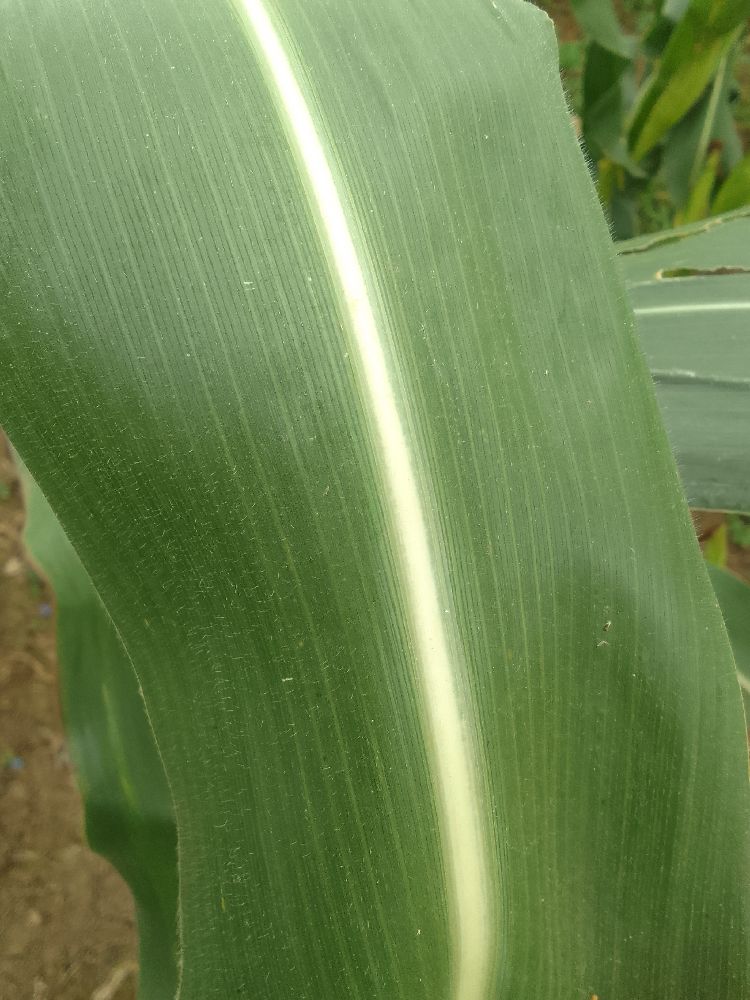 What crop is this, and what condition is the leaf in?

maize, healthy
